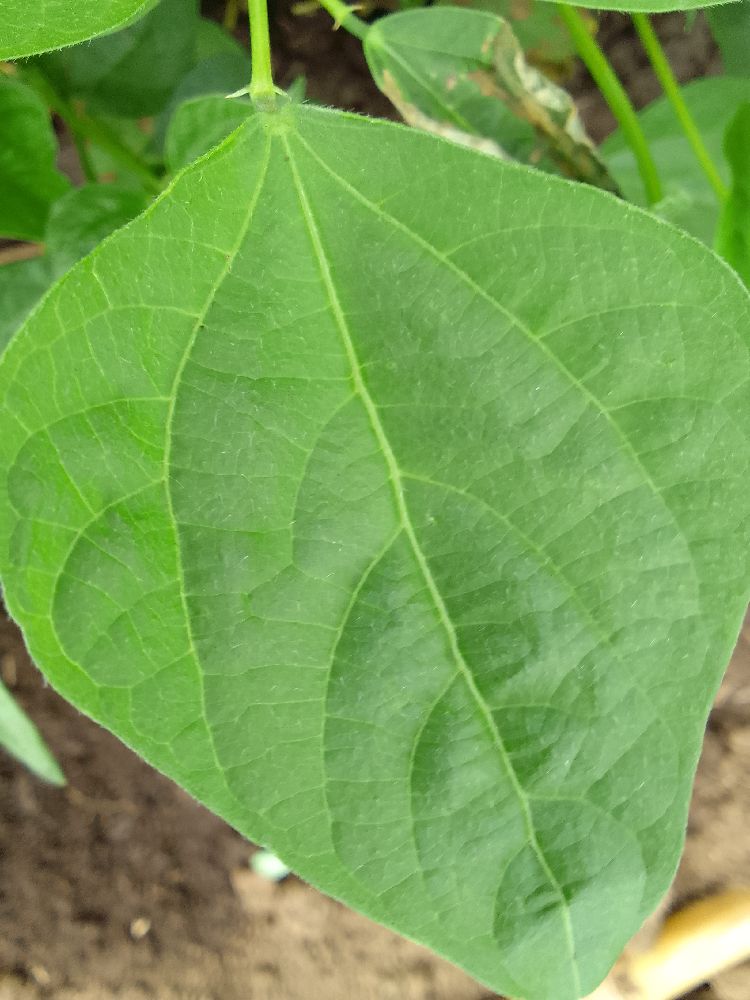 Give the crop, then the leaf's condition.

common bean, healthy
